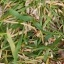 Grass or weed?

grass
